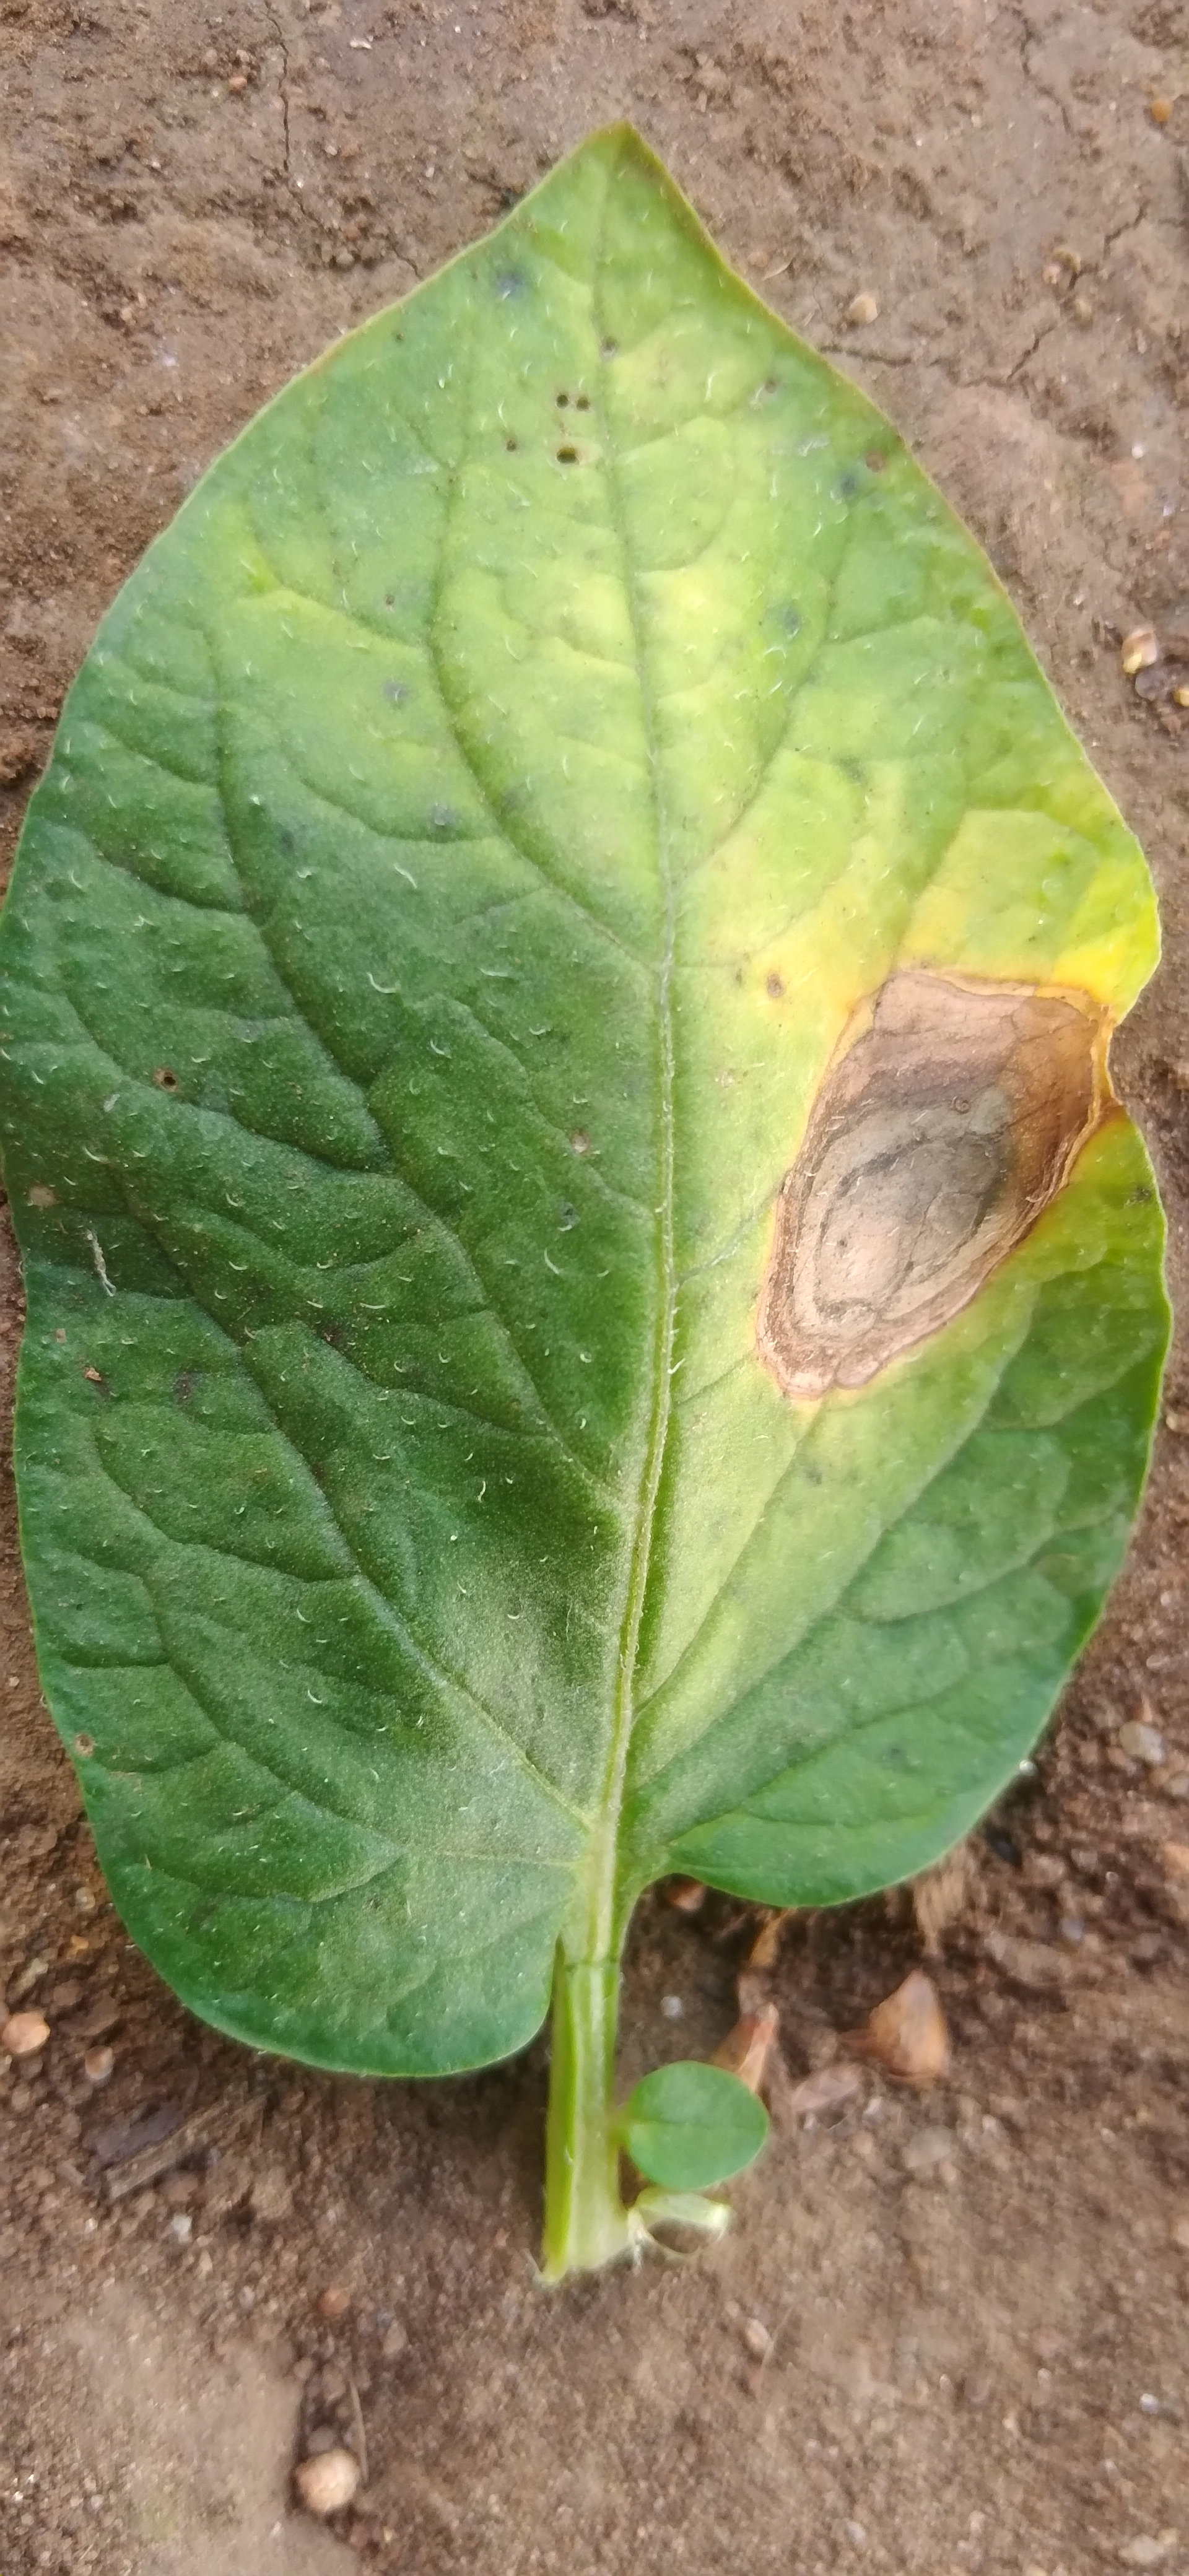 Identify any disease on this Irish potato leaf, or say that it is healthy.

early blight
